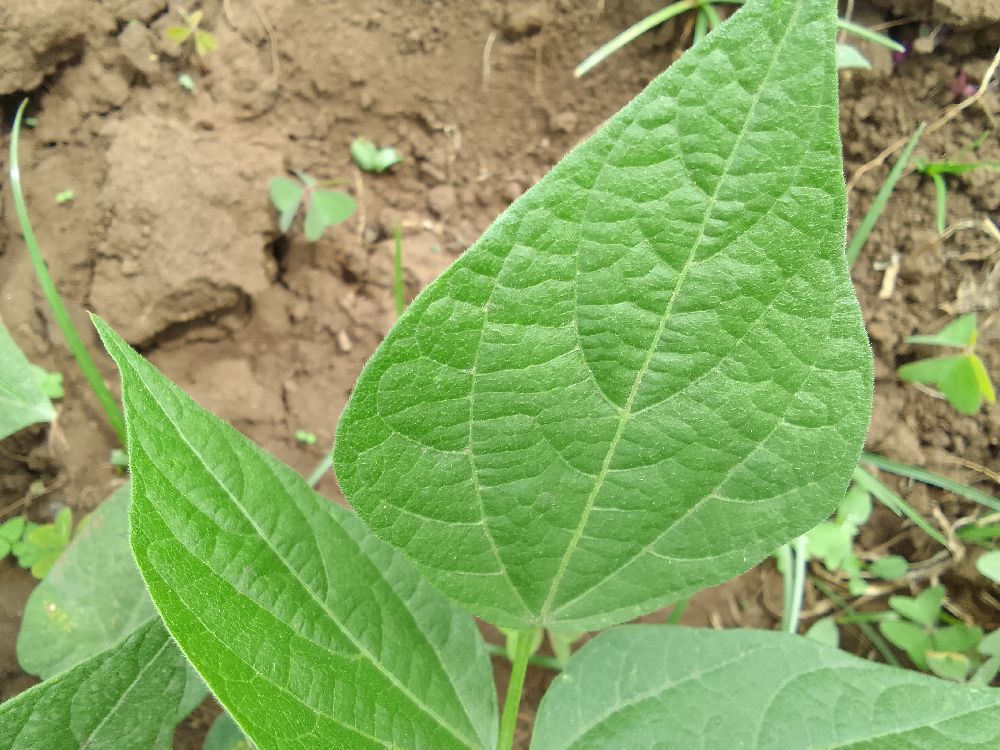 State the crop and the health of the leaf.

common bean, healthy
